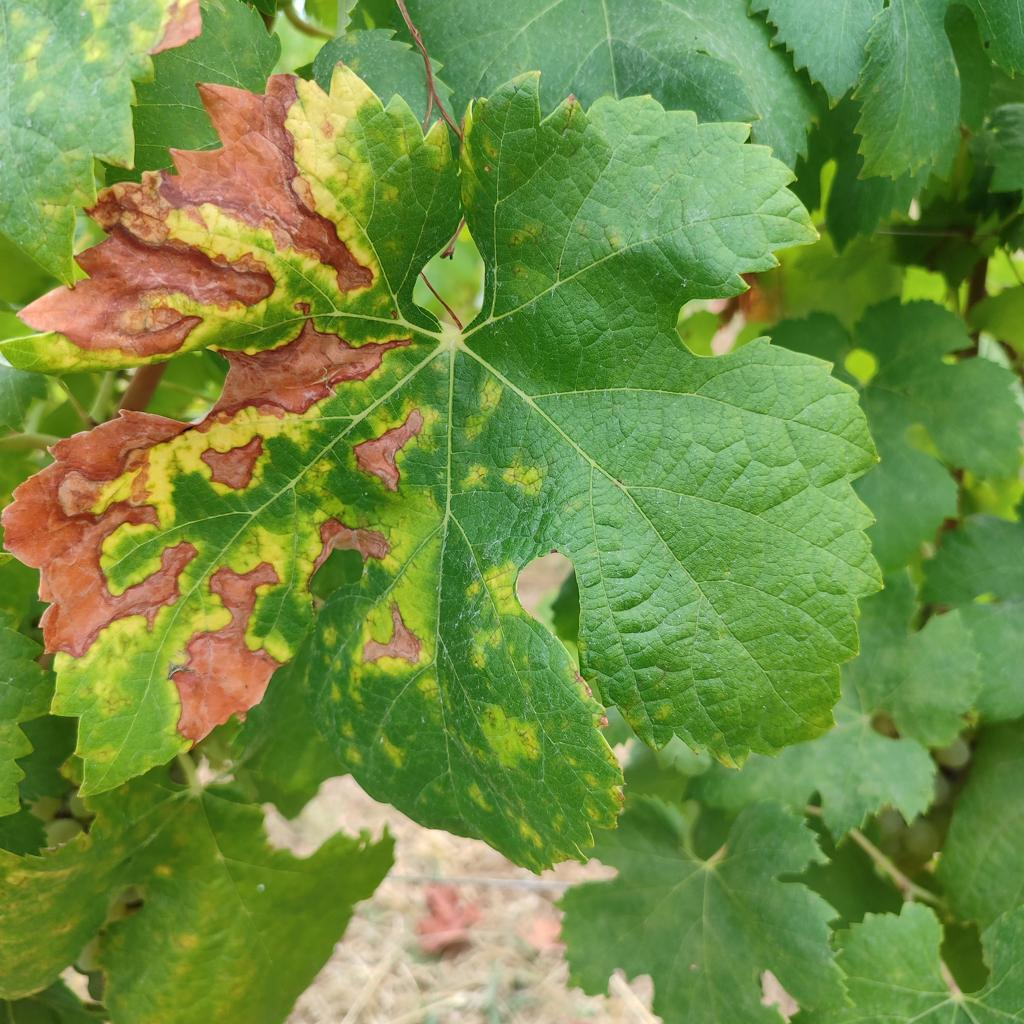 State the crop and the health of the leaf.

grapevine, esca complex
